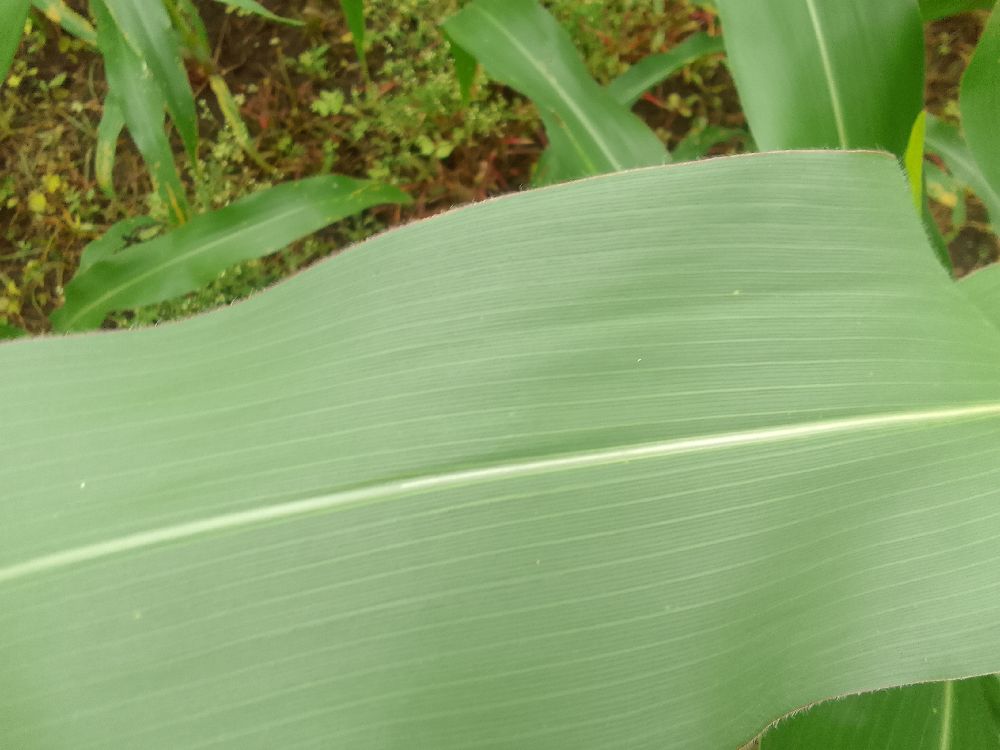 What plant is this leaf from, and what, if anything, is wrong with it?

maize, healthy
